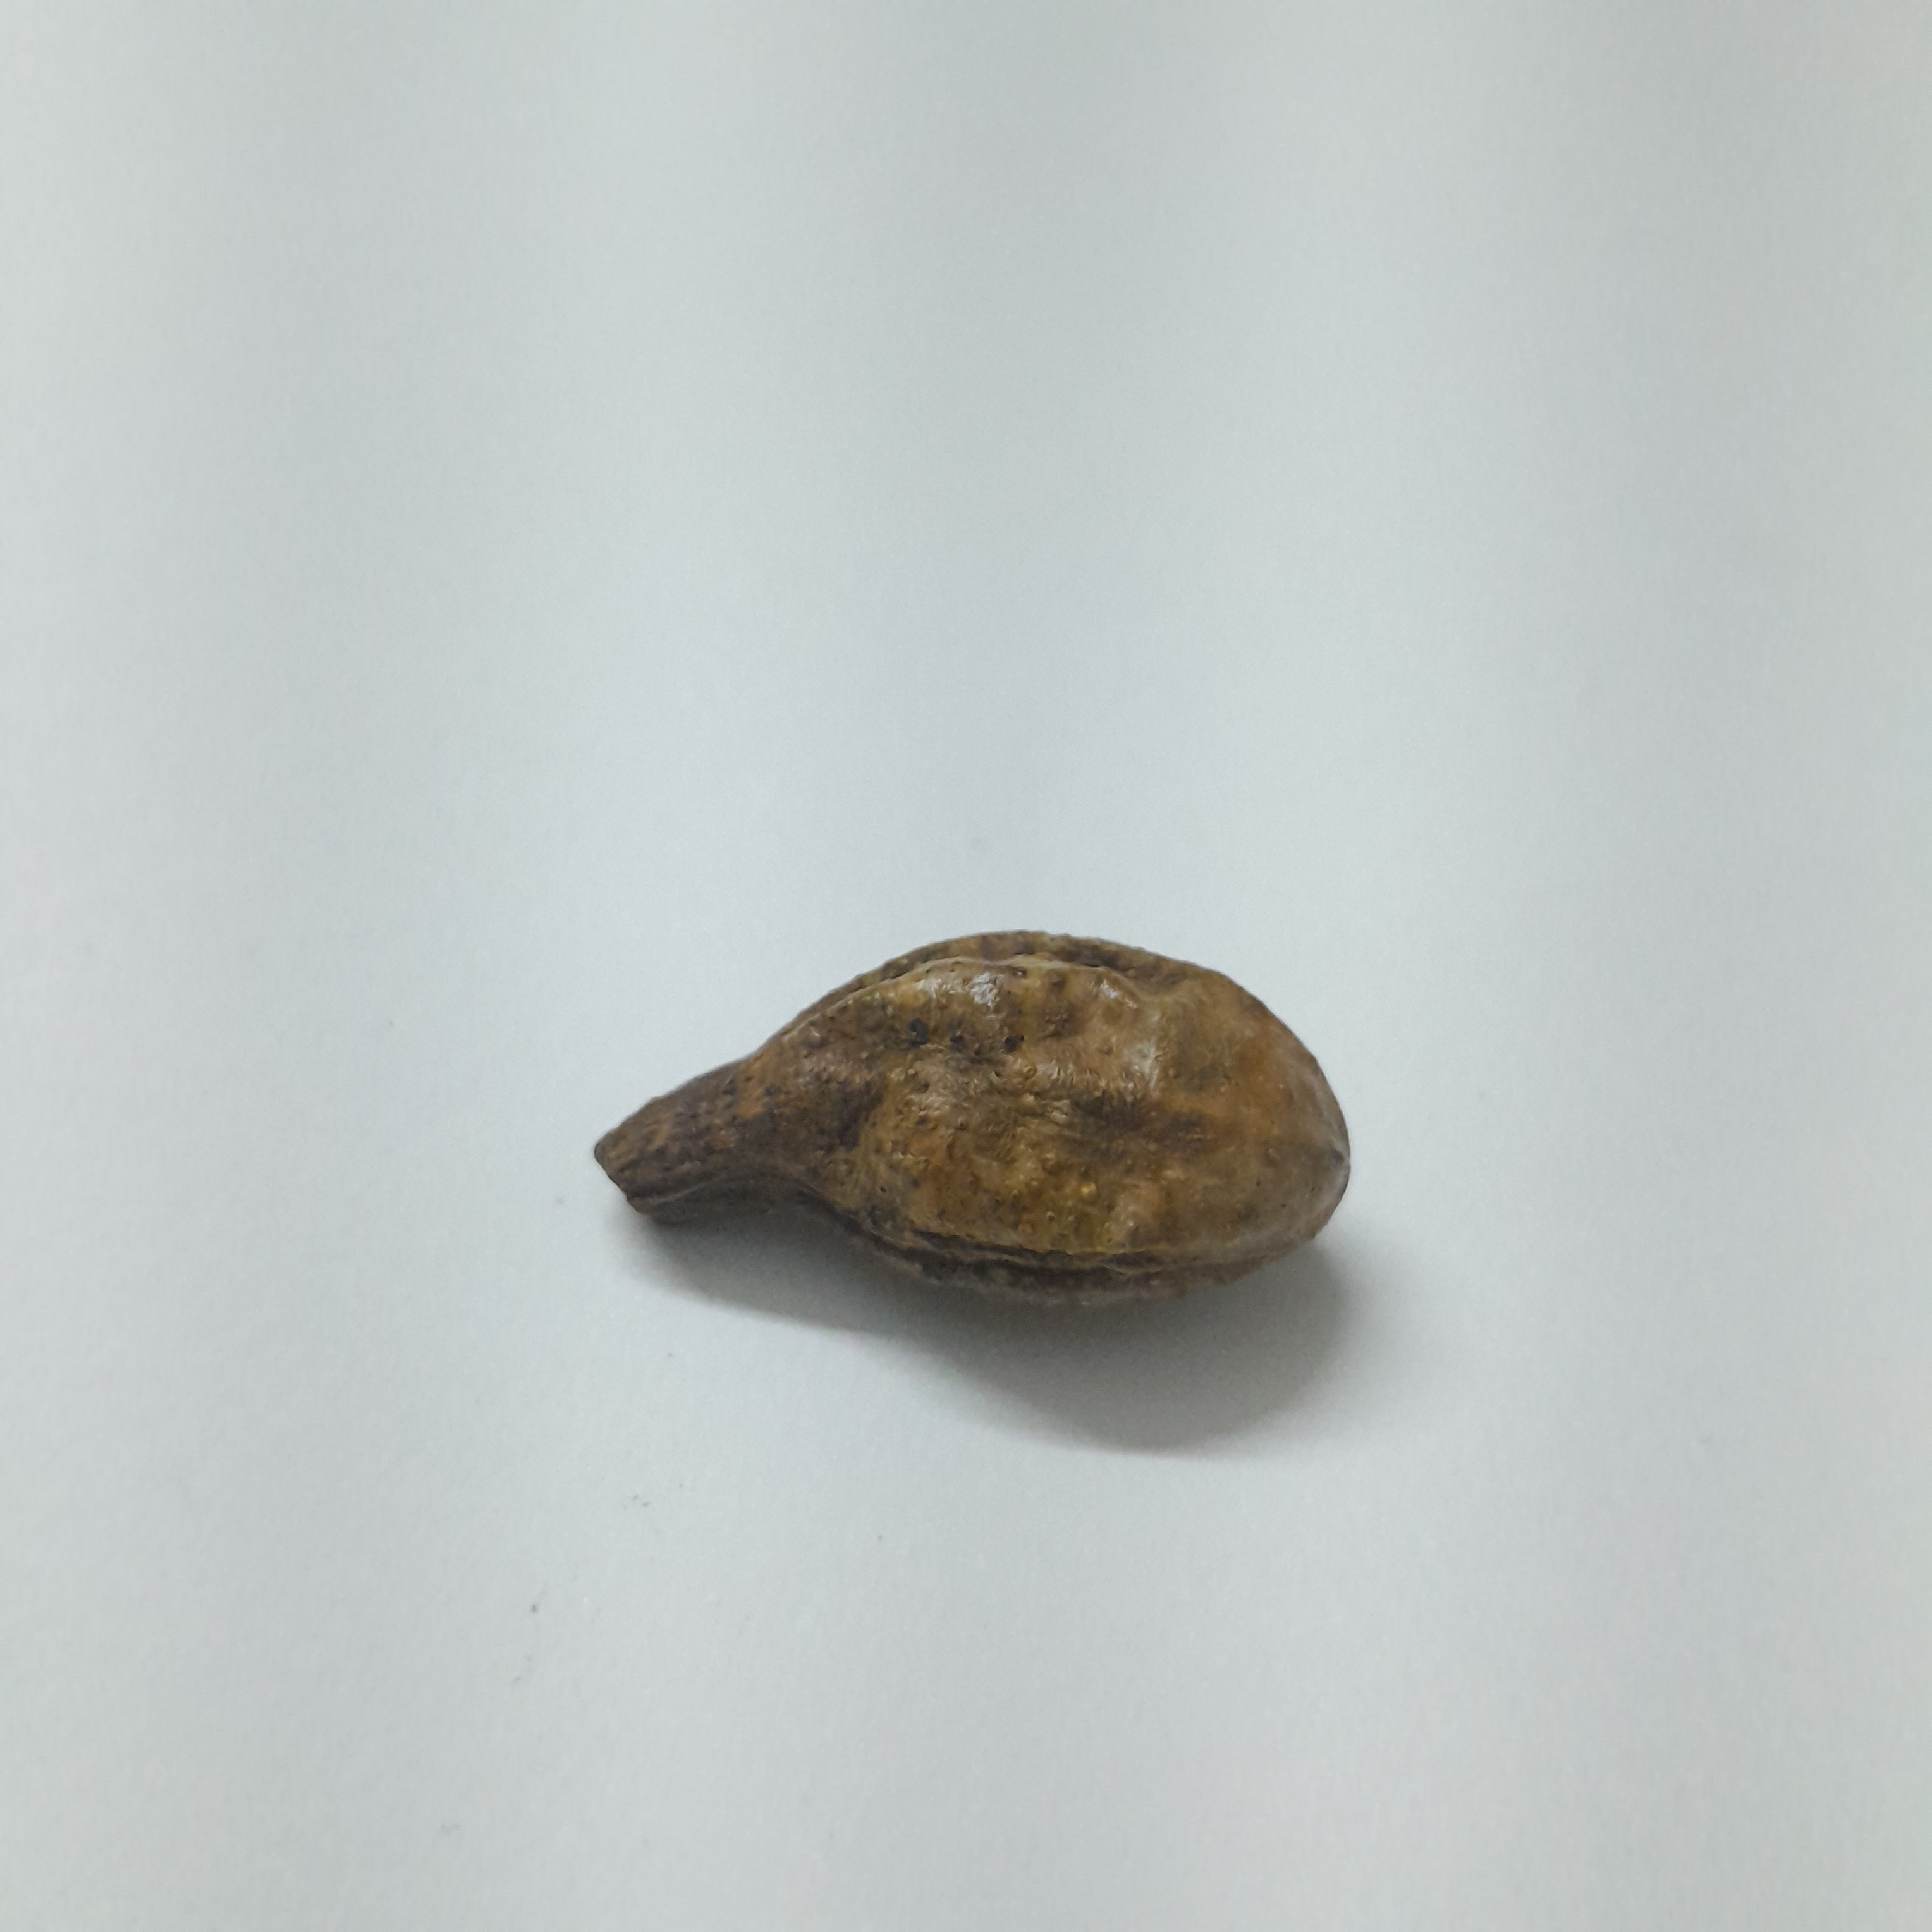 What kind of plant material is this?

hirdaa
